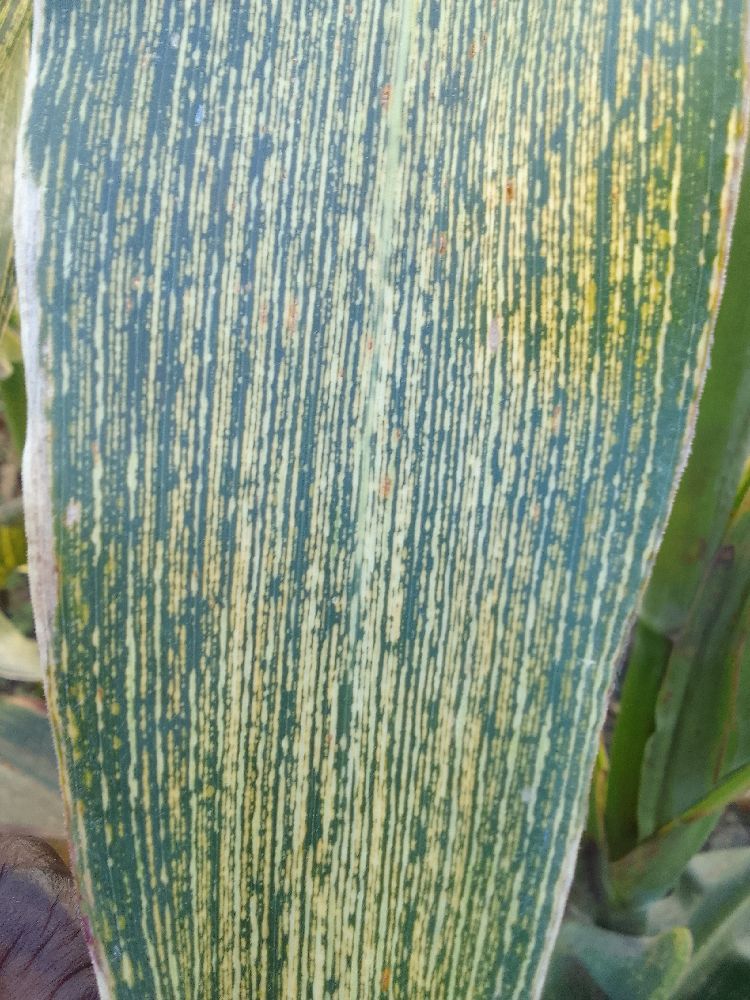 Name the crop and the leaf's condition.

maize, maize streak virus
